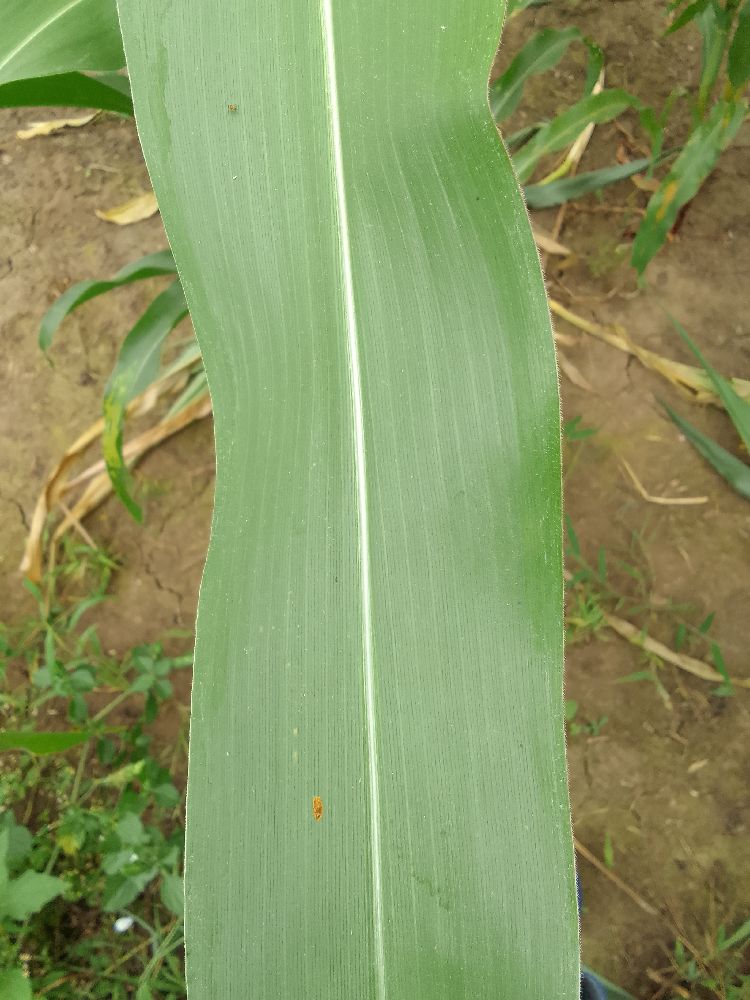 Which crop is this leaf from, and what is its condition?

maize, healthy
